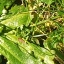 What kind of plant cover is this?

structured weed
